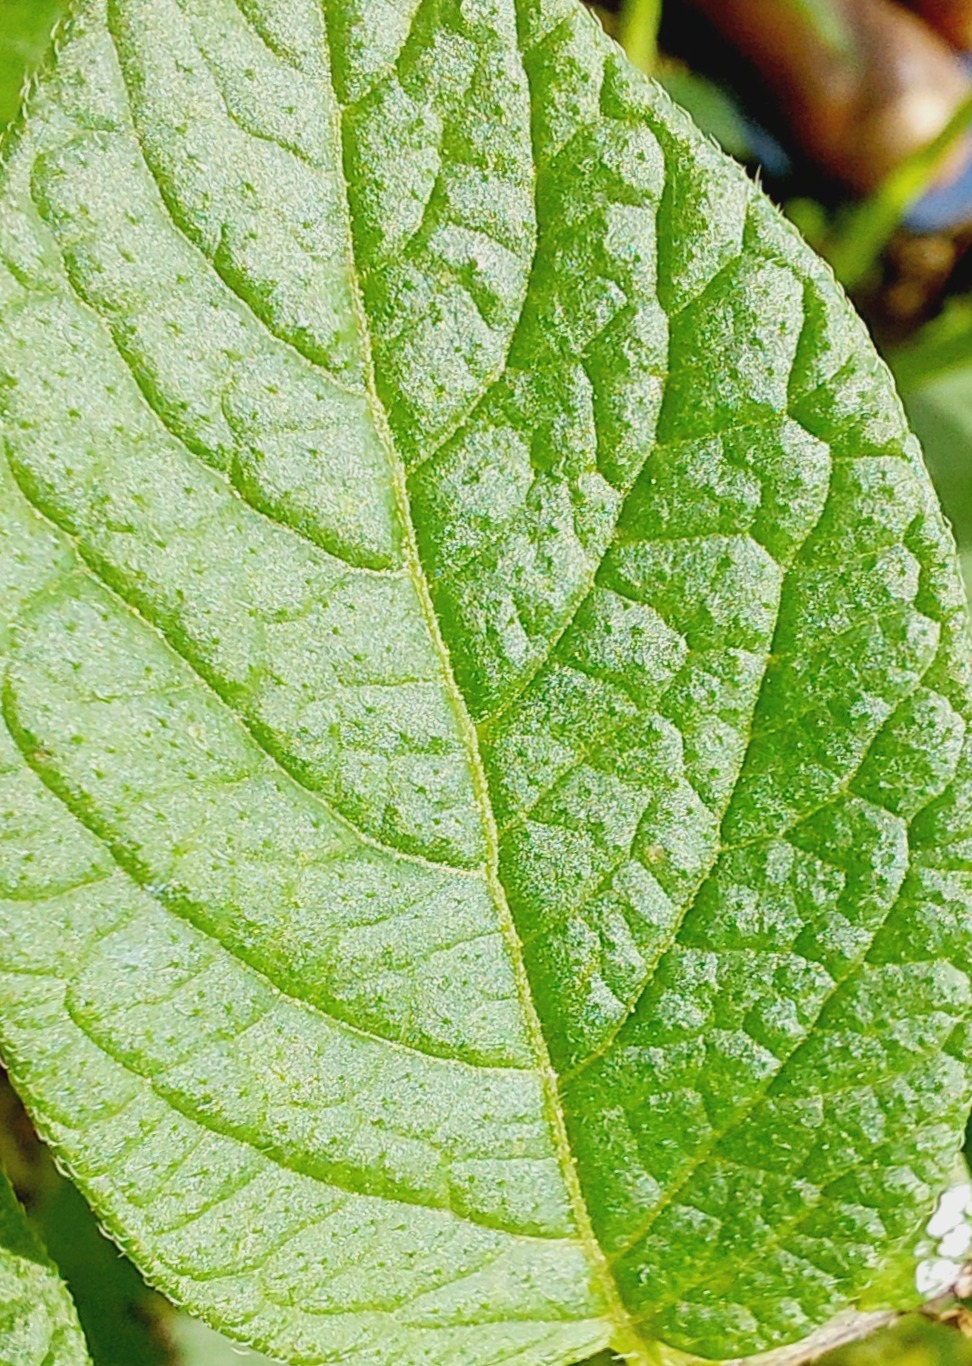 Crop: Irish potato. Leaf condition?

healthy
